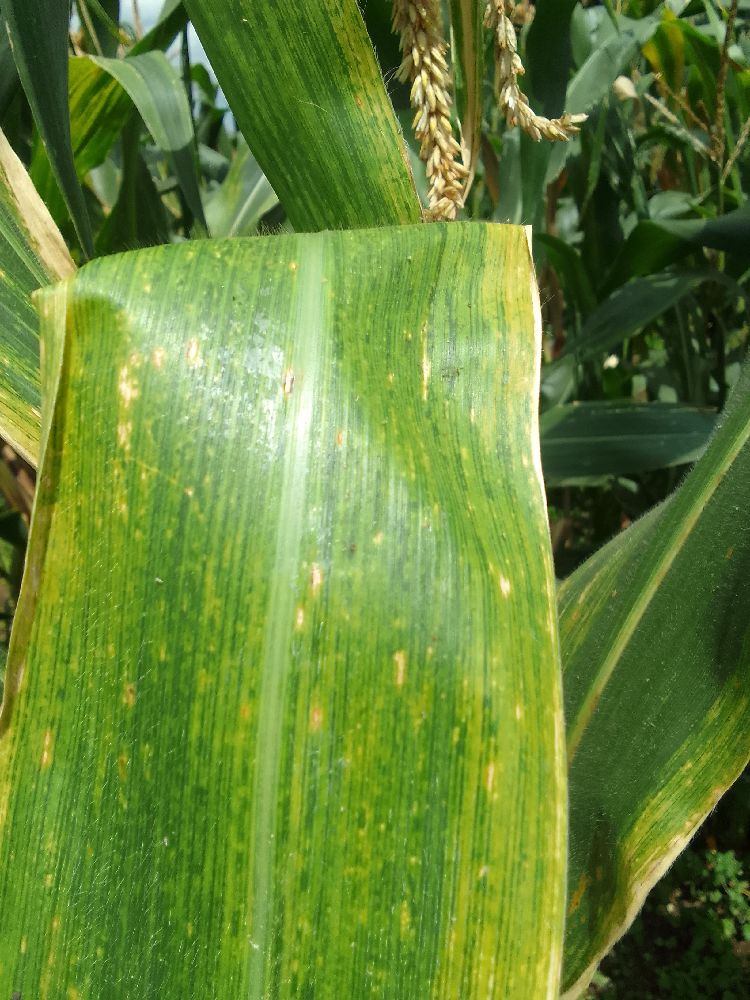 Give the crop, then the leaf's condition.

maize, maize lethal necrosis
